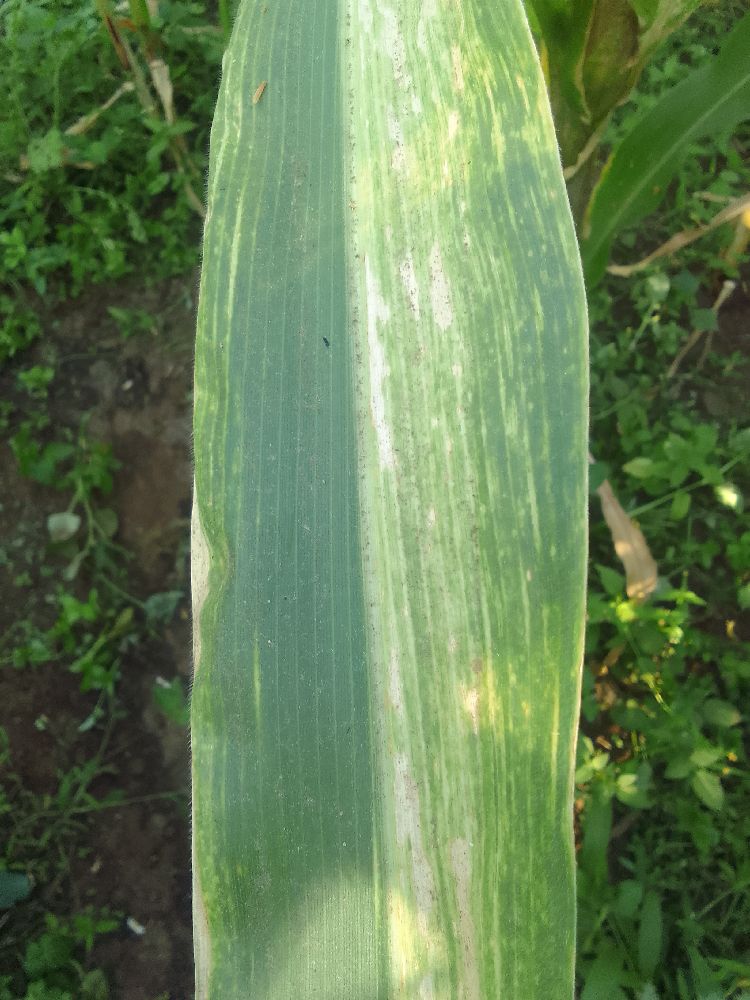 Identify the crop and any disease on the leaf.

maize, maize lethal necrosis
